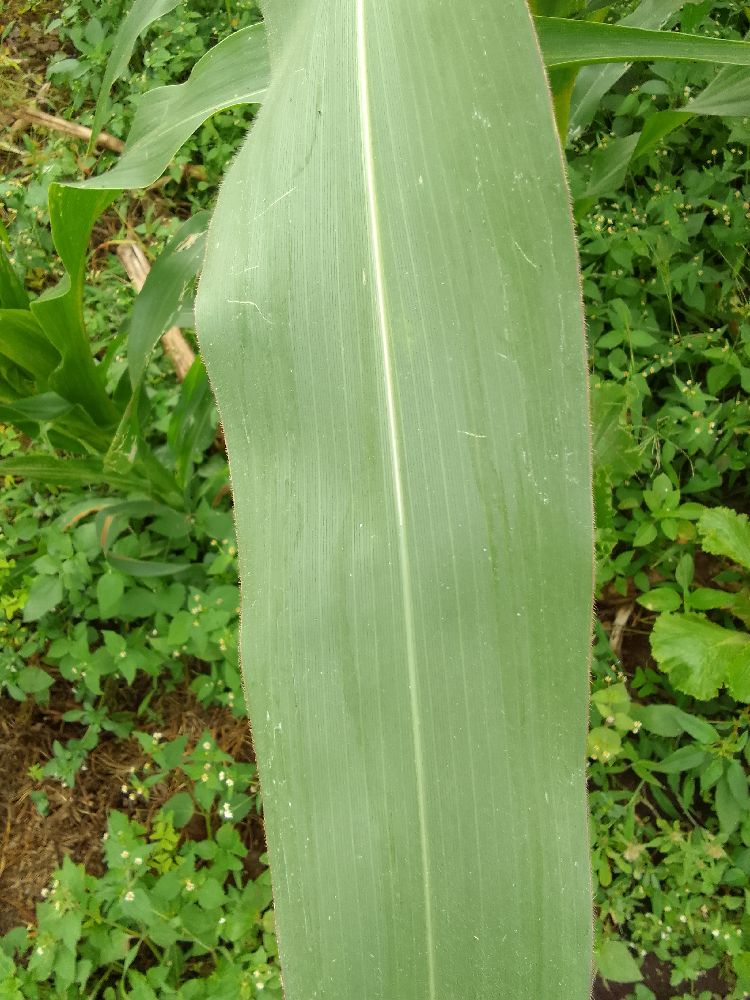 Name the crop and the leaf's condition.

maize, healthy
